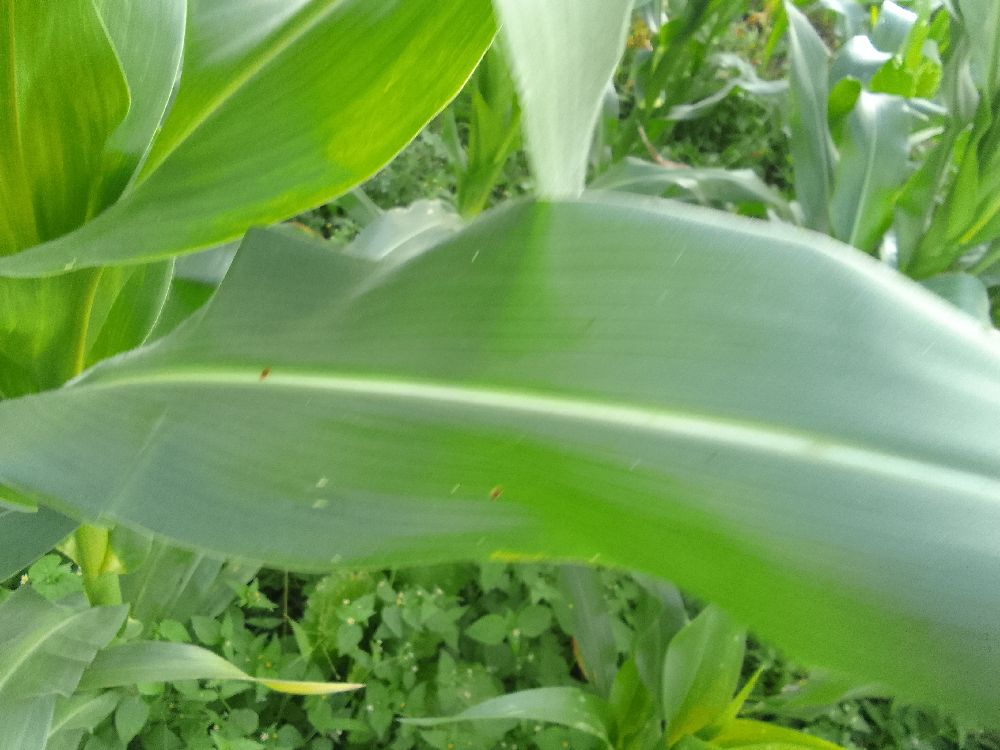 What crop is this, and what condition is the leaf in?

maize, healthy
